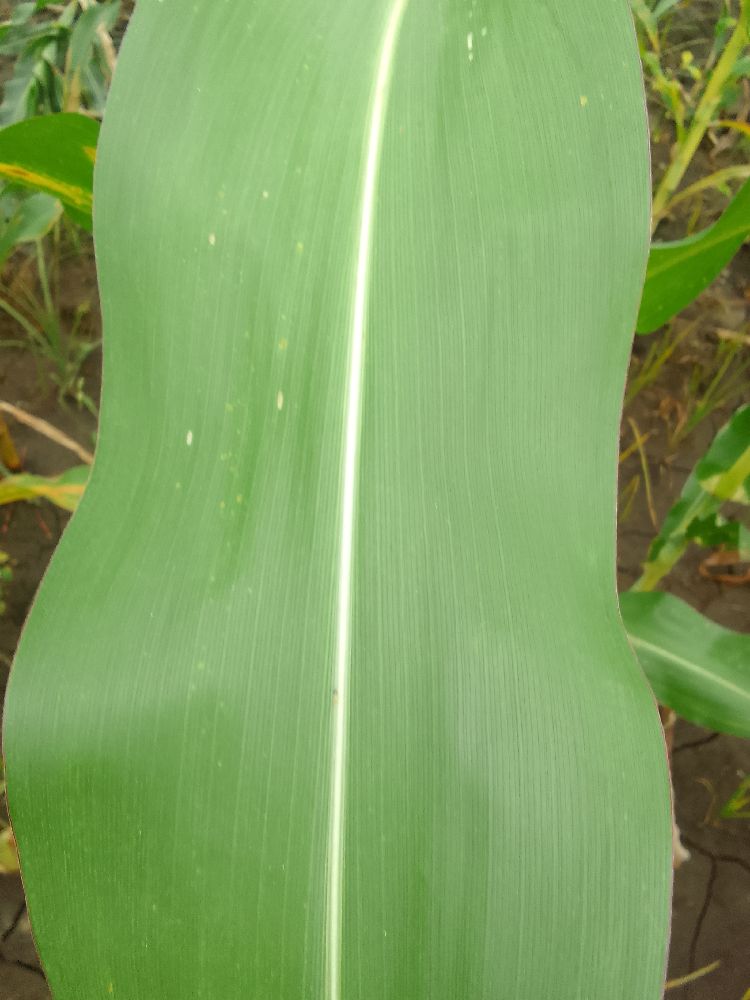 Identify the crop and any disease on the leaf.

maize, healthy
